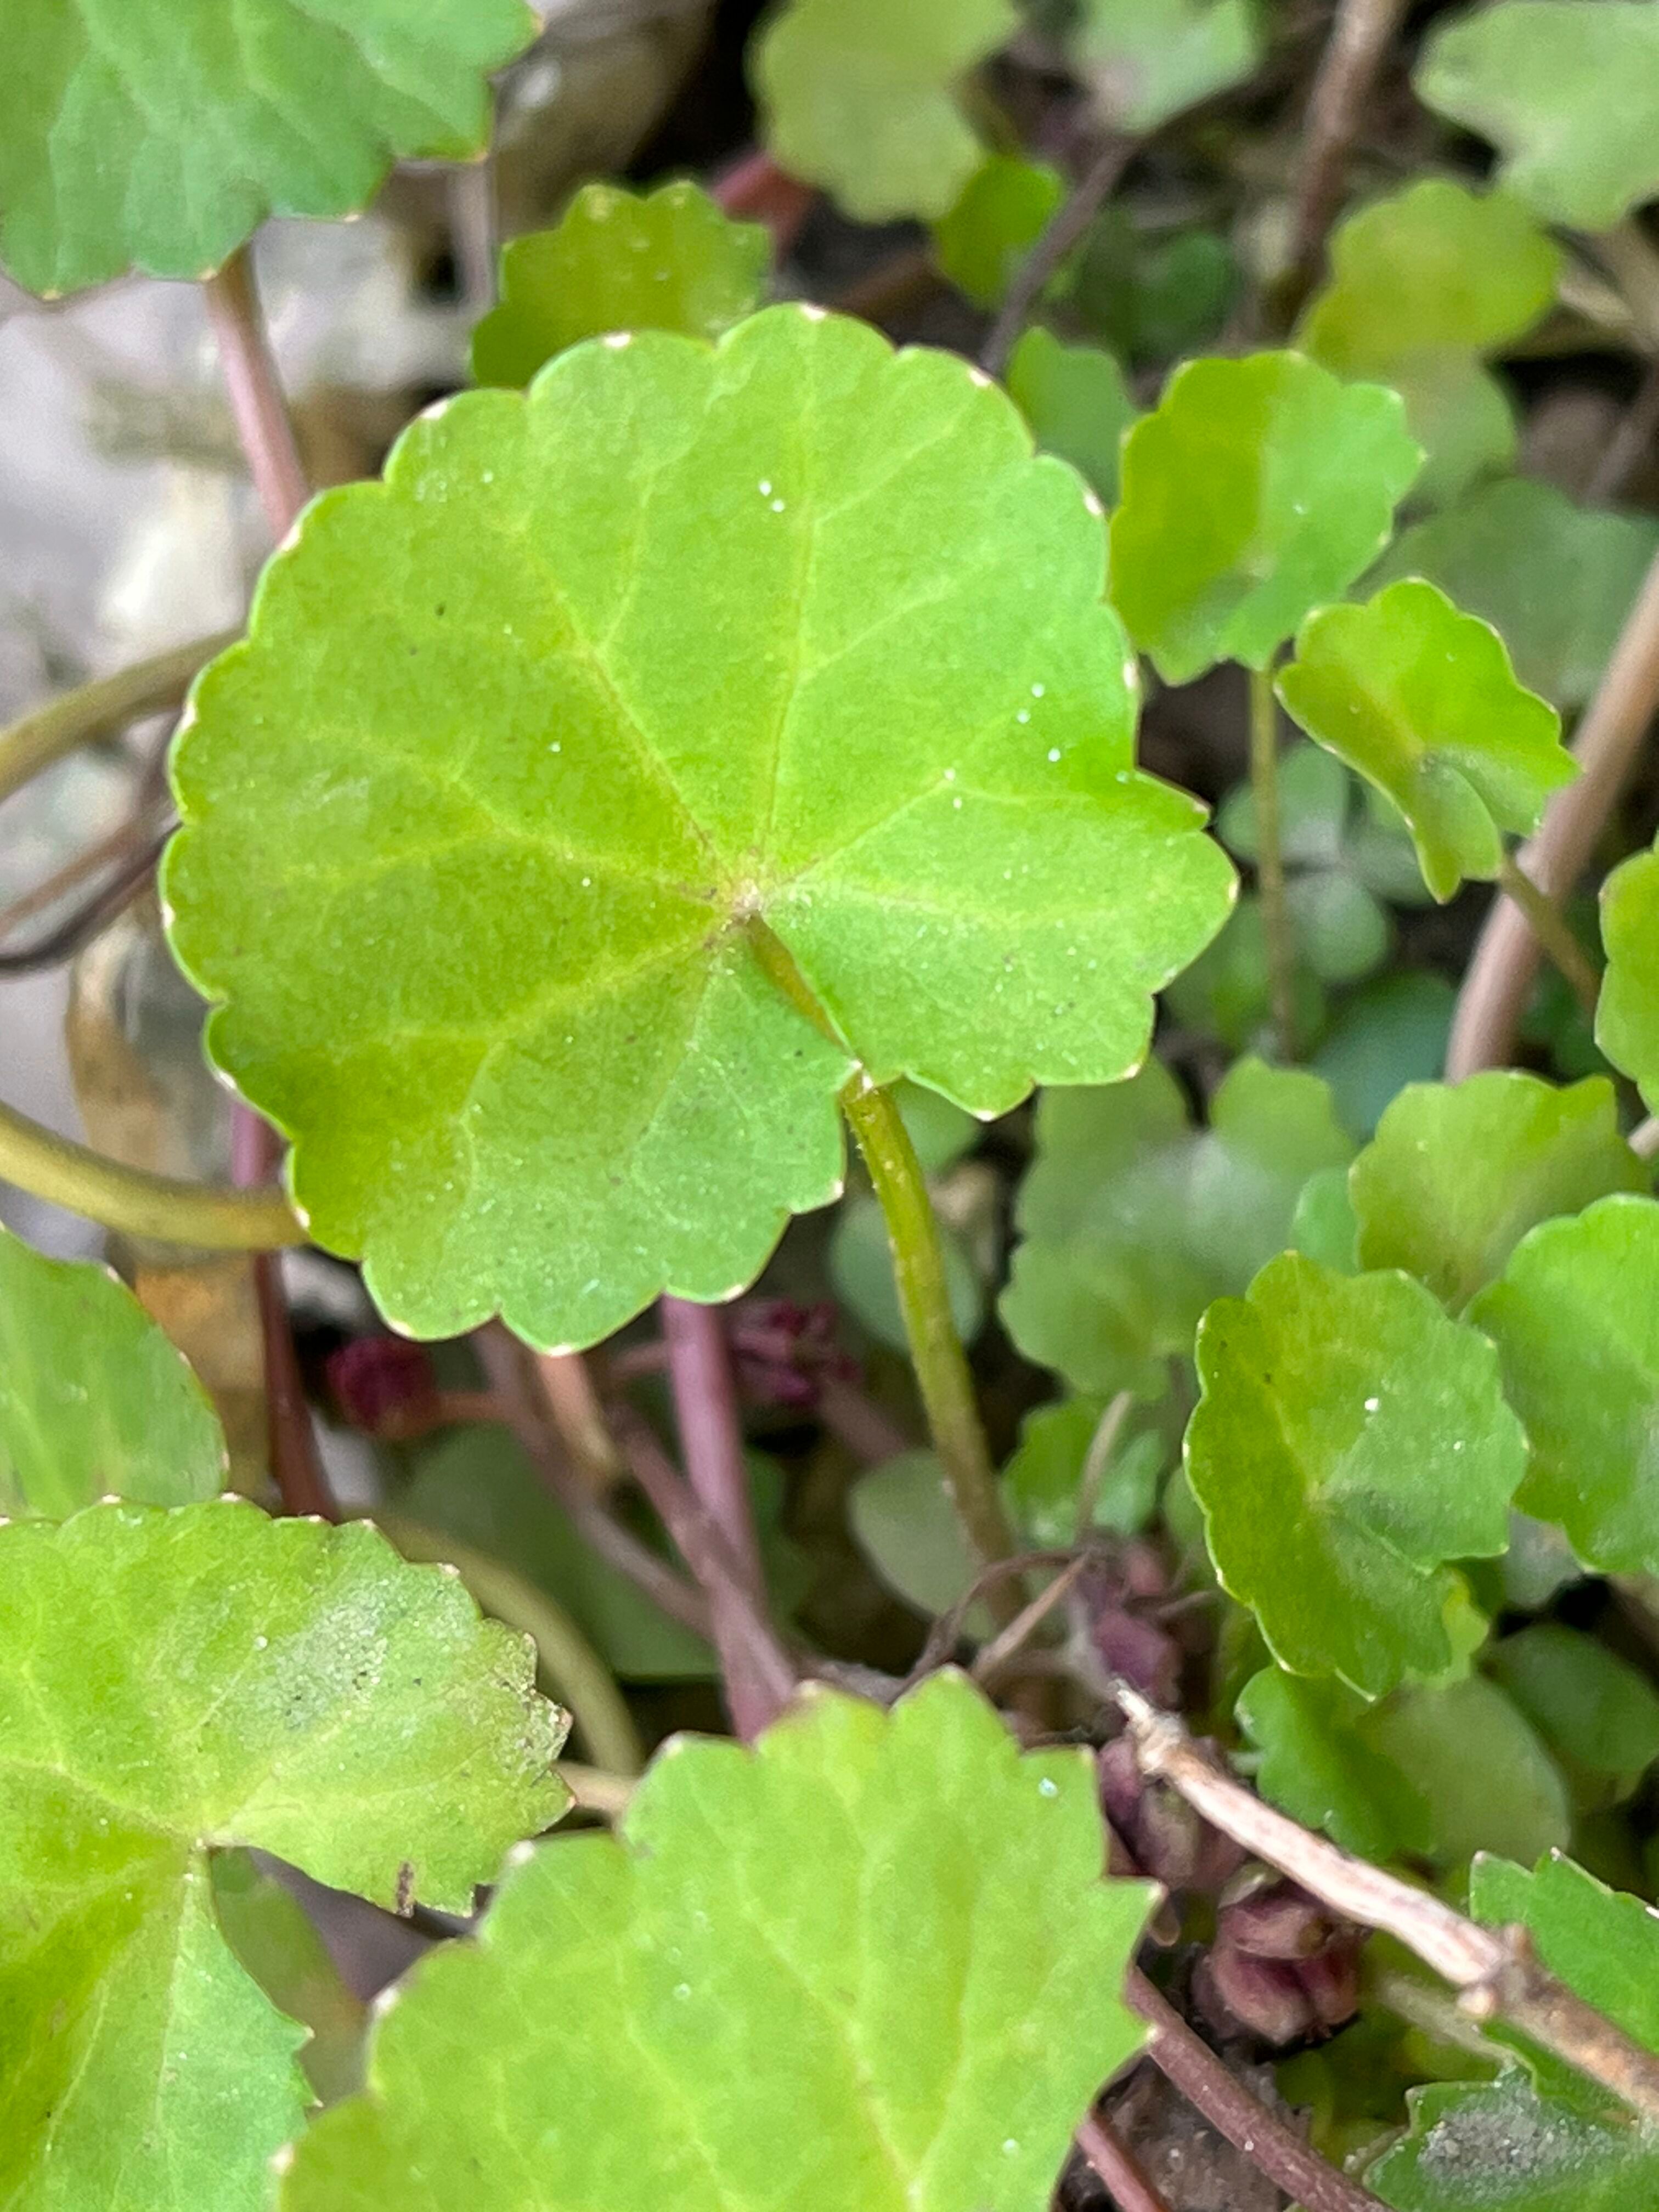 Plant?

thankuni
